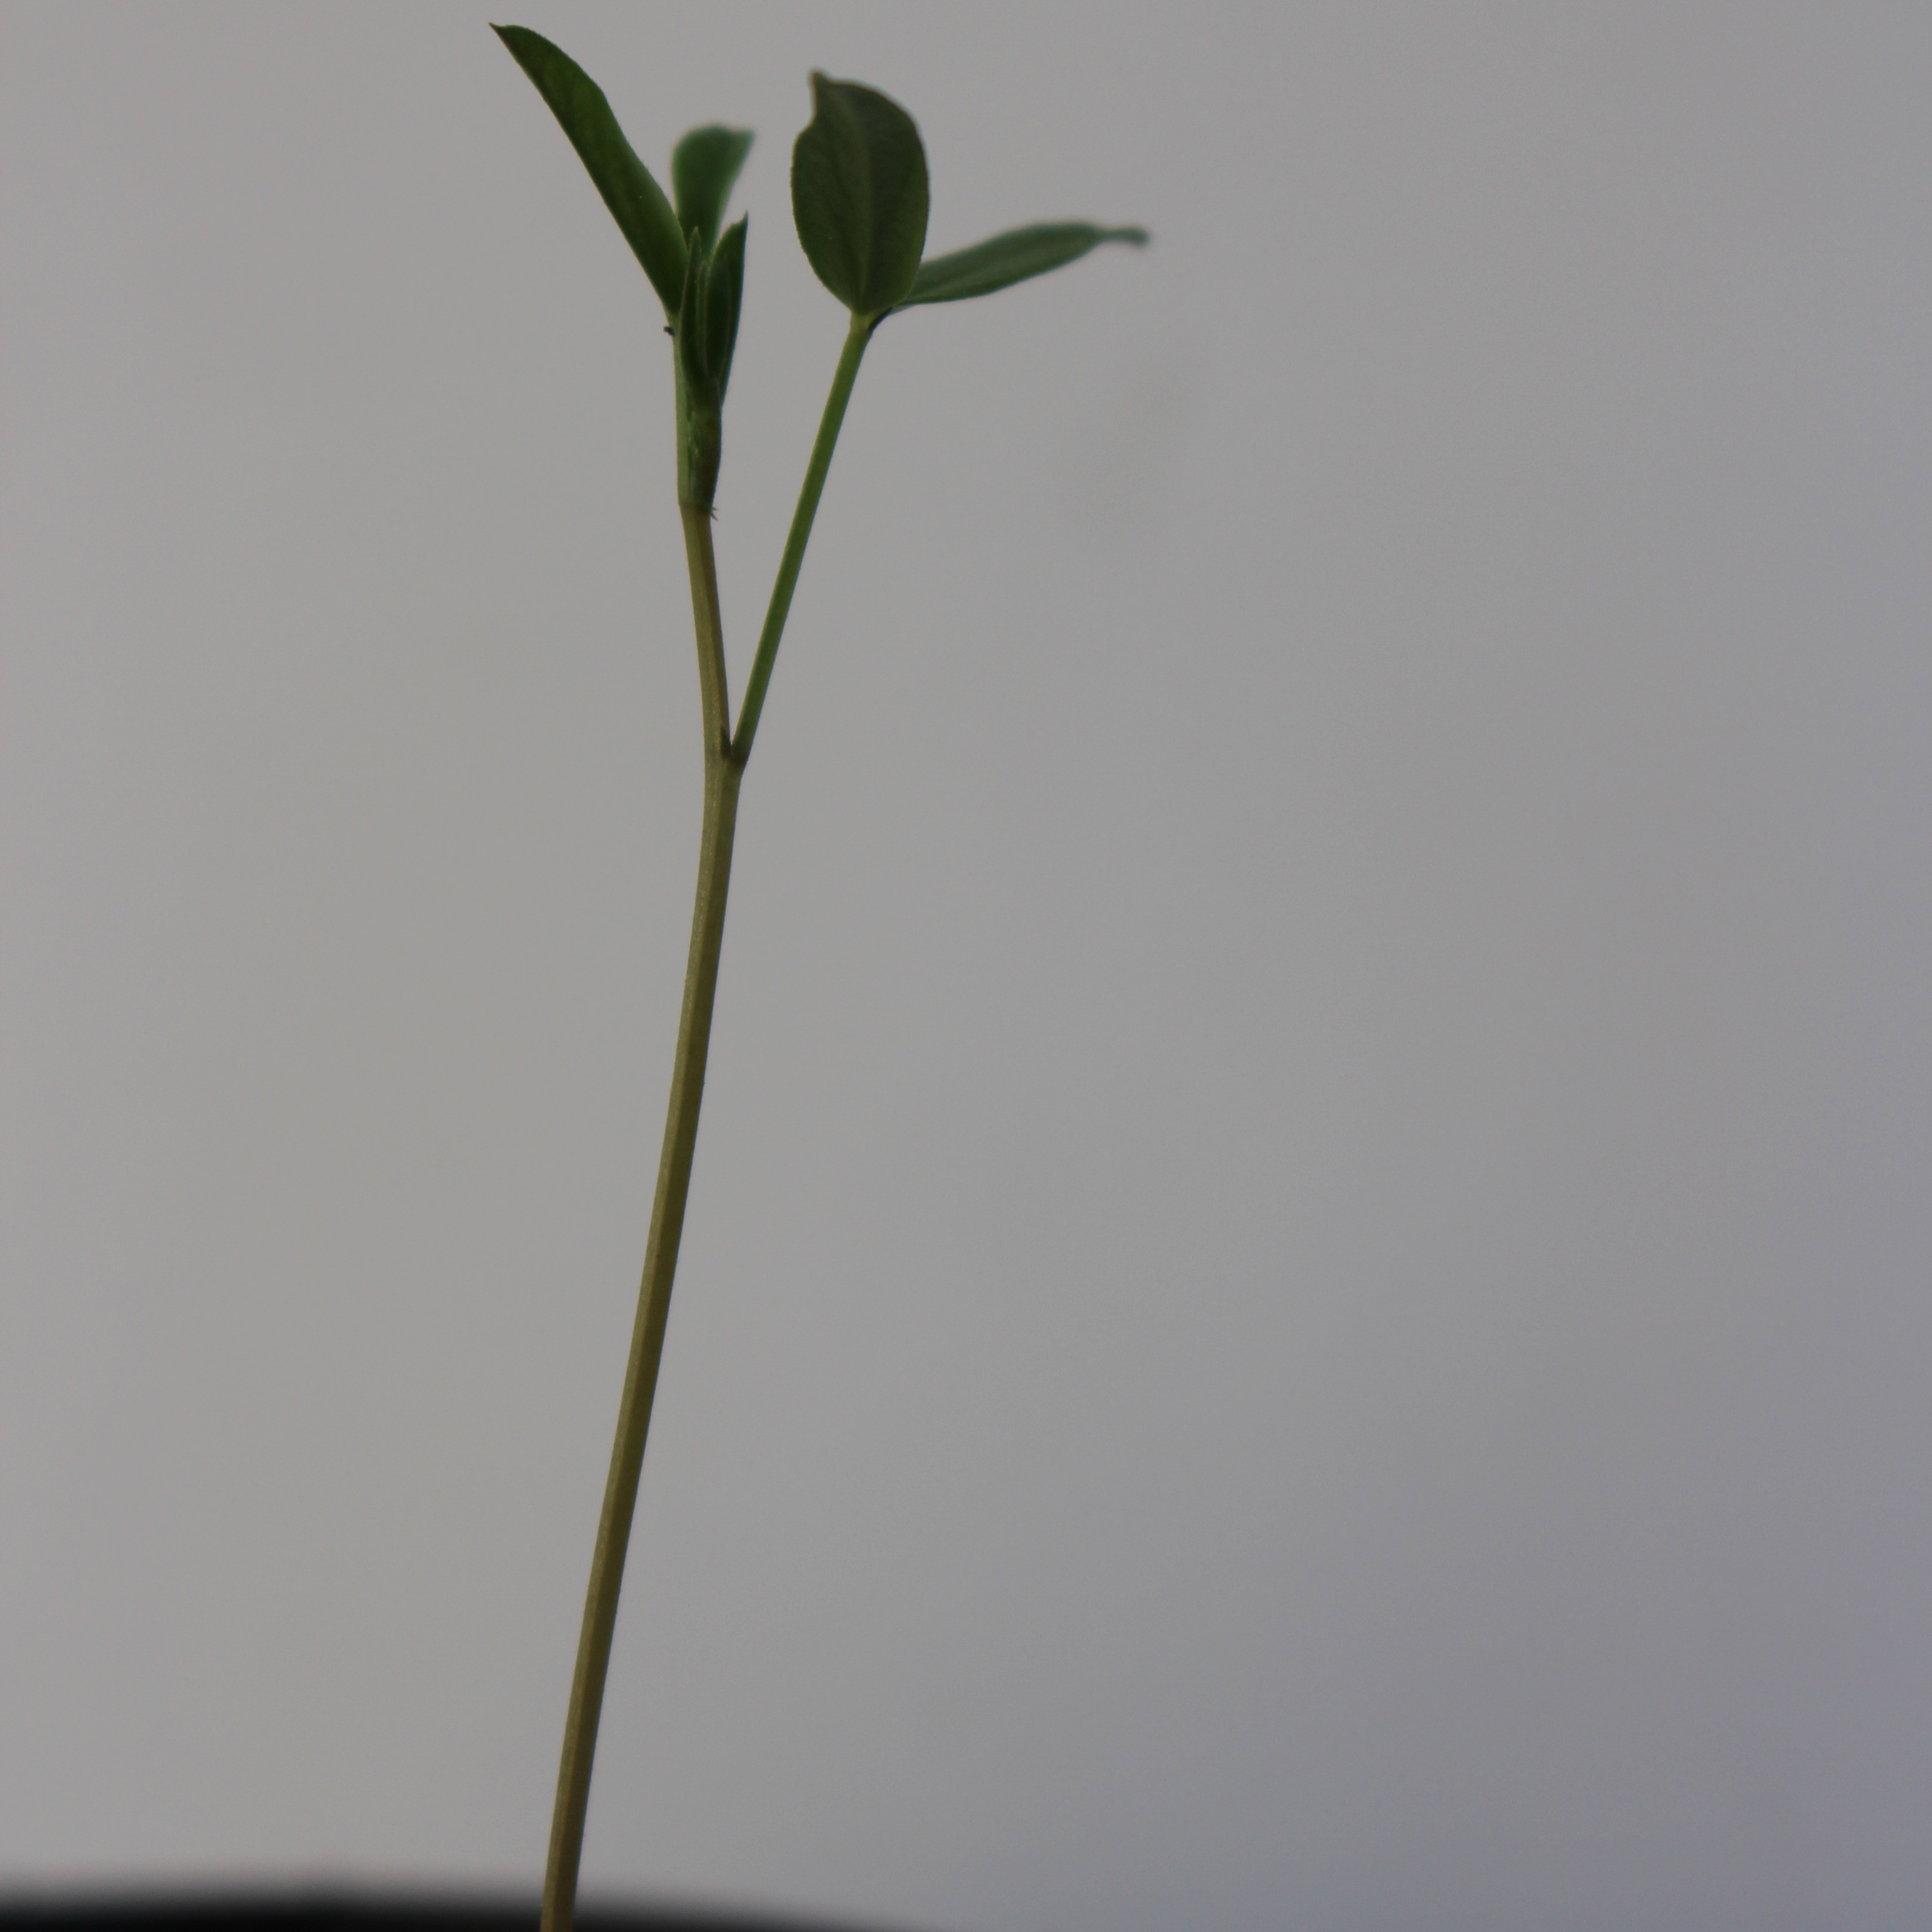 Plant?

Vicia sativa
